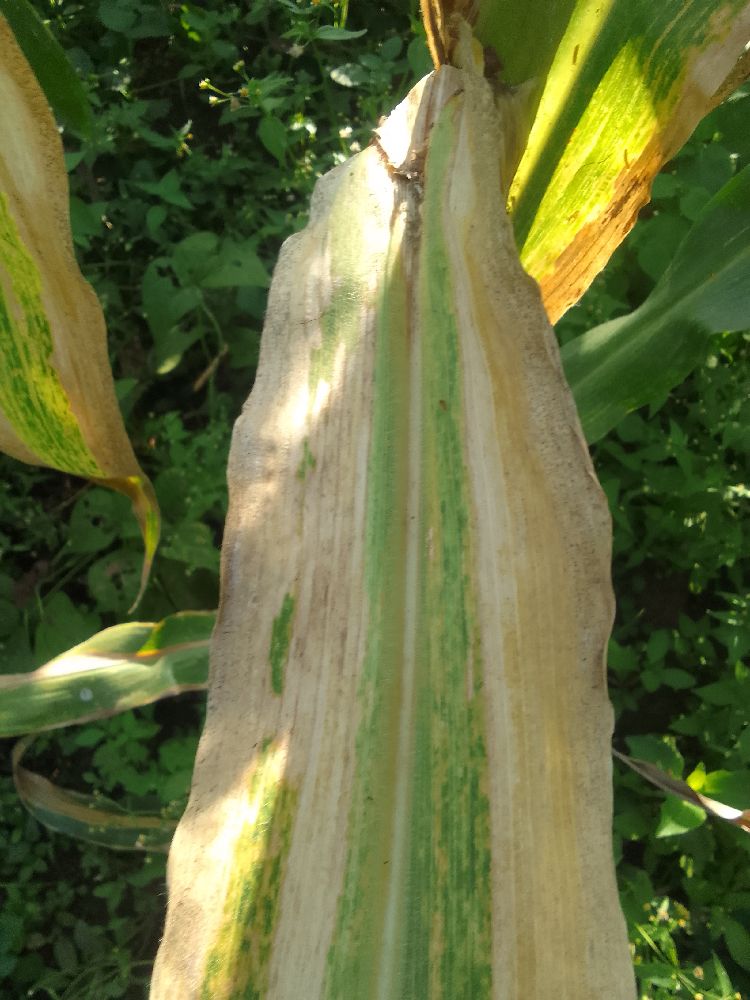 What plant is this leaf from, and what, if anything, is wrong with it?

maize, maize lethal necrosis
